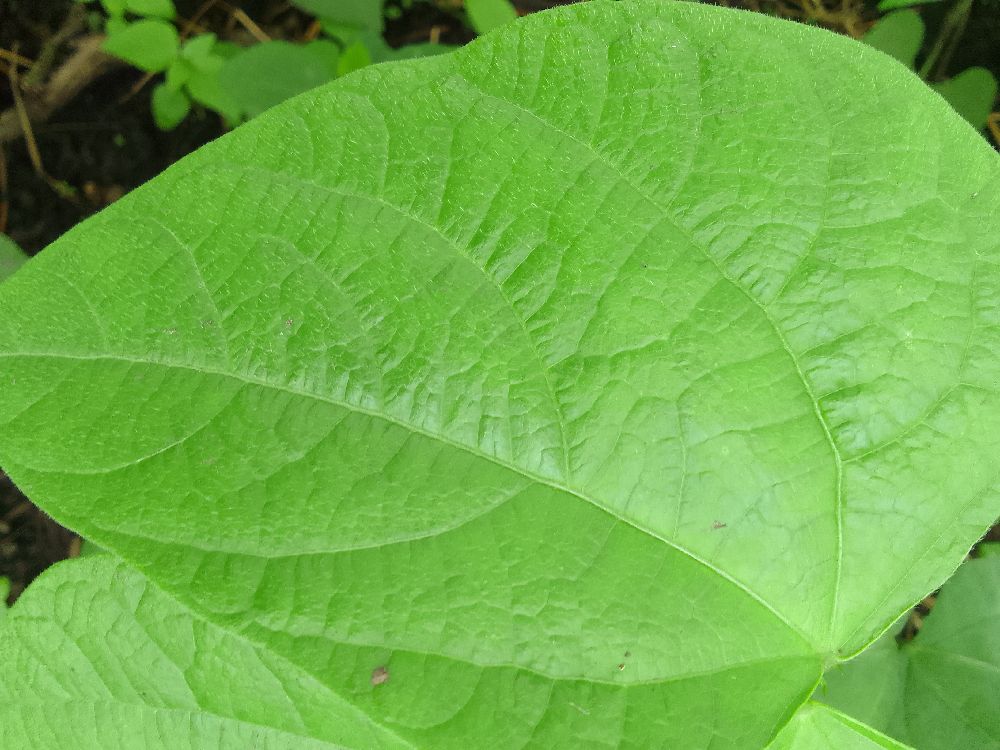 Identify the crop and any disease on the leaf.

common bean, healthy
